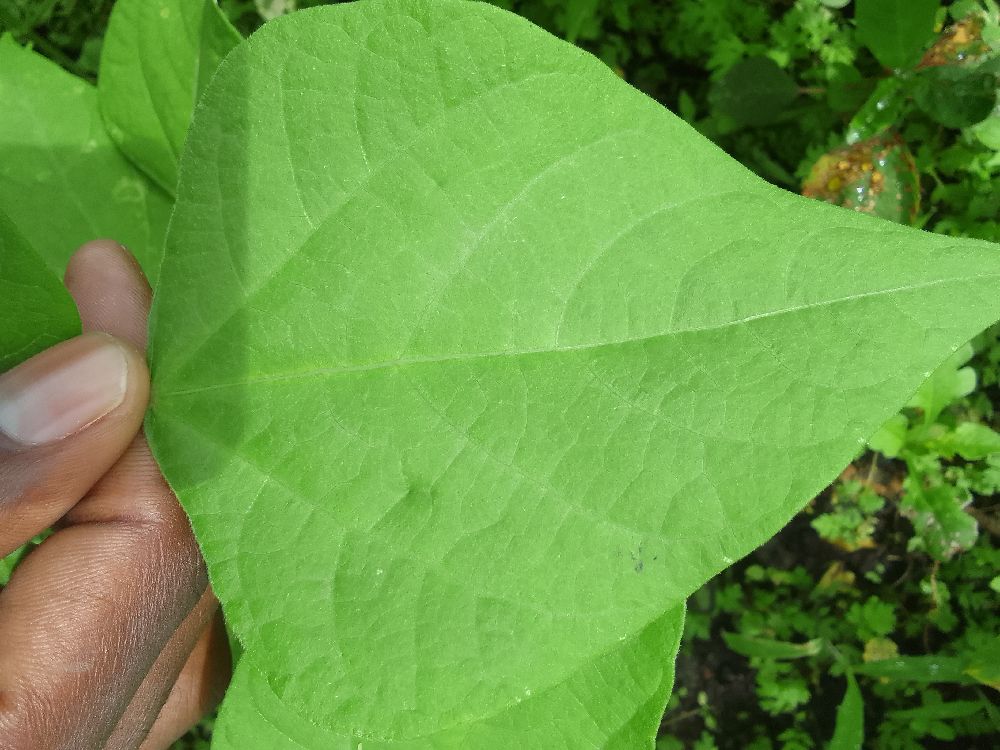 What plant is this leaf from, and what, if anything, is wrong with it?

common bean, healthy
